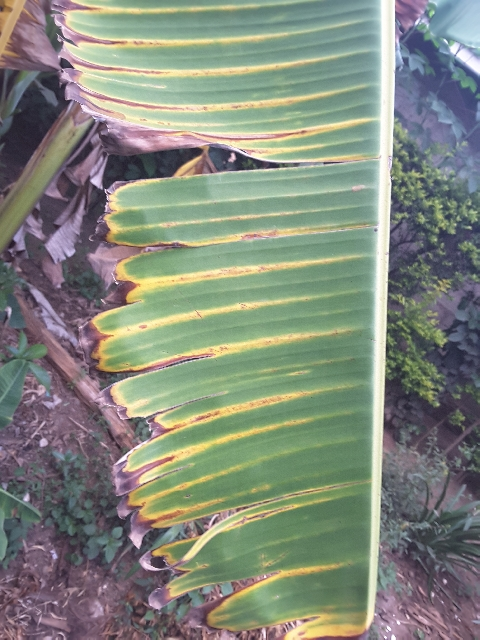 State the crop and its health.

banana, fusarium wilt race 1
